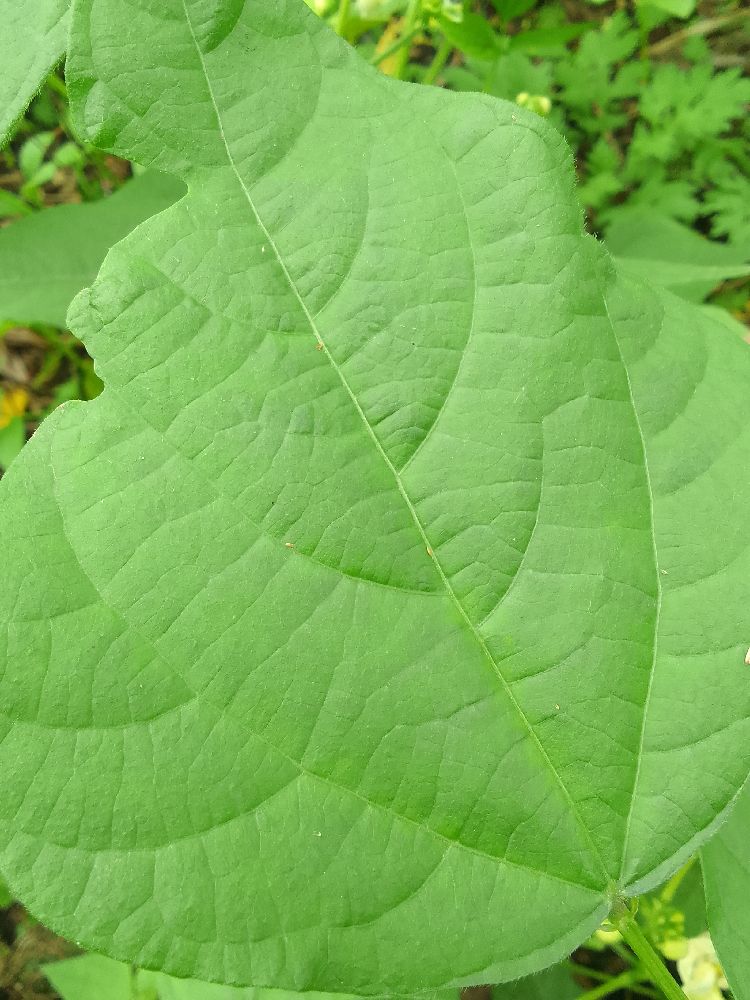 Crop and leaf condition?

common bean, healthy
